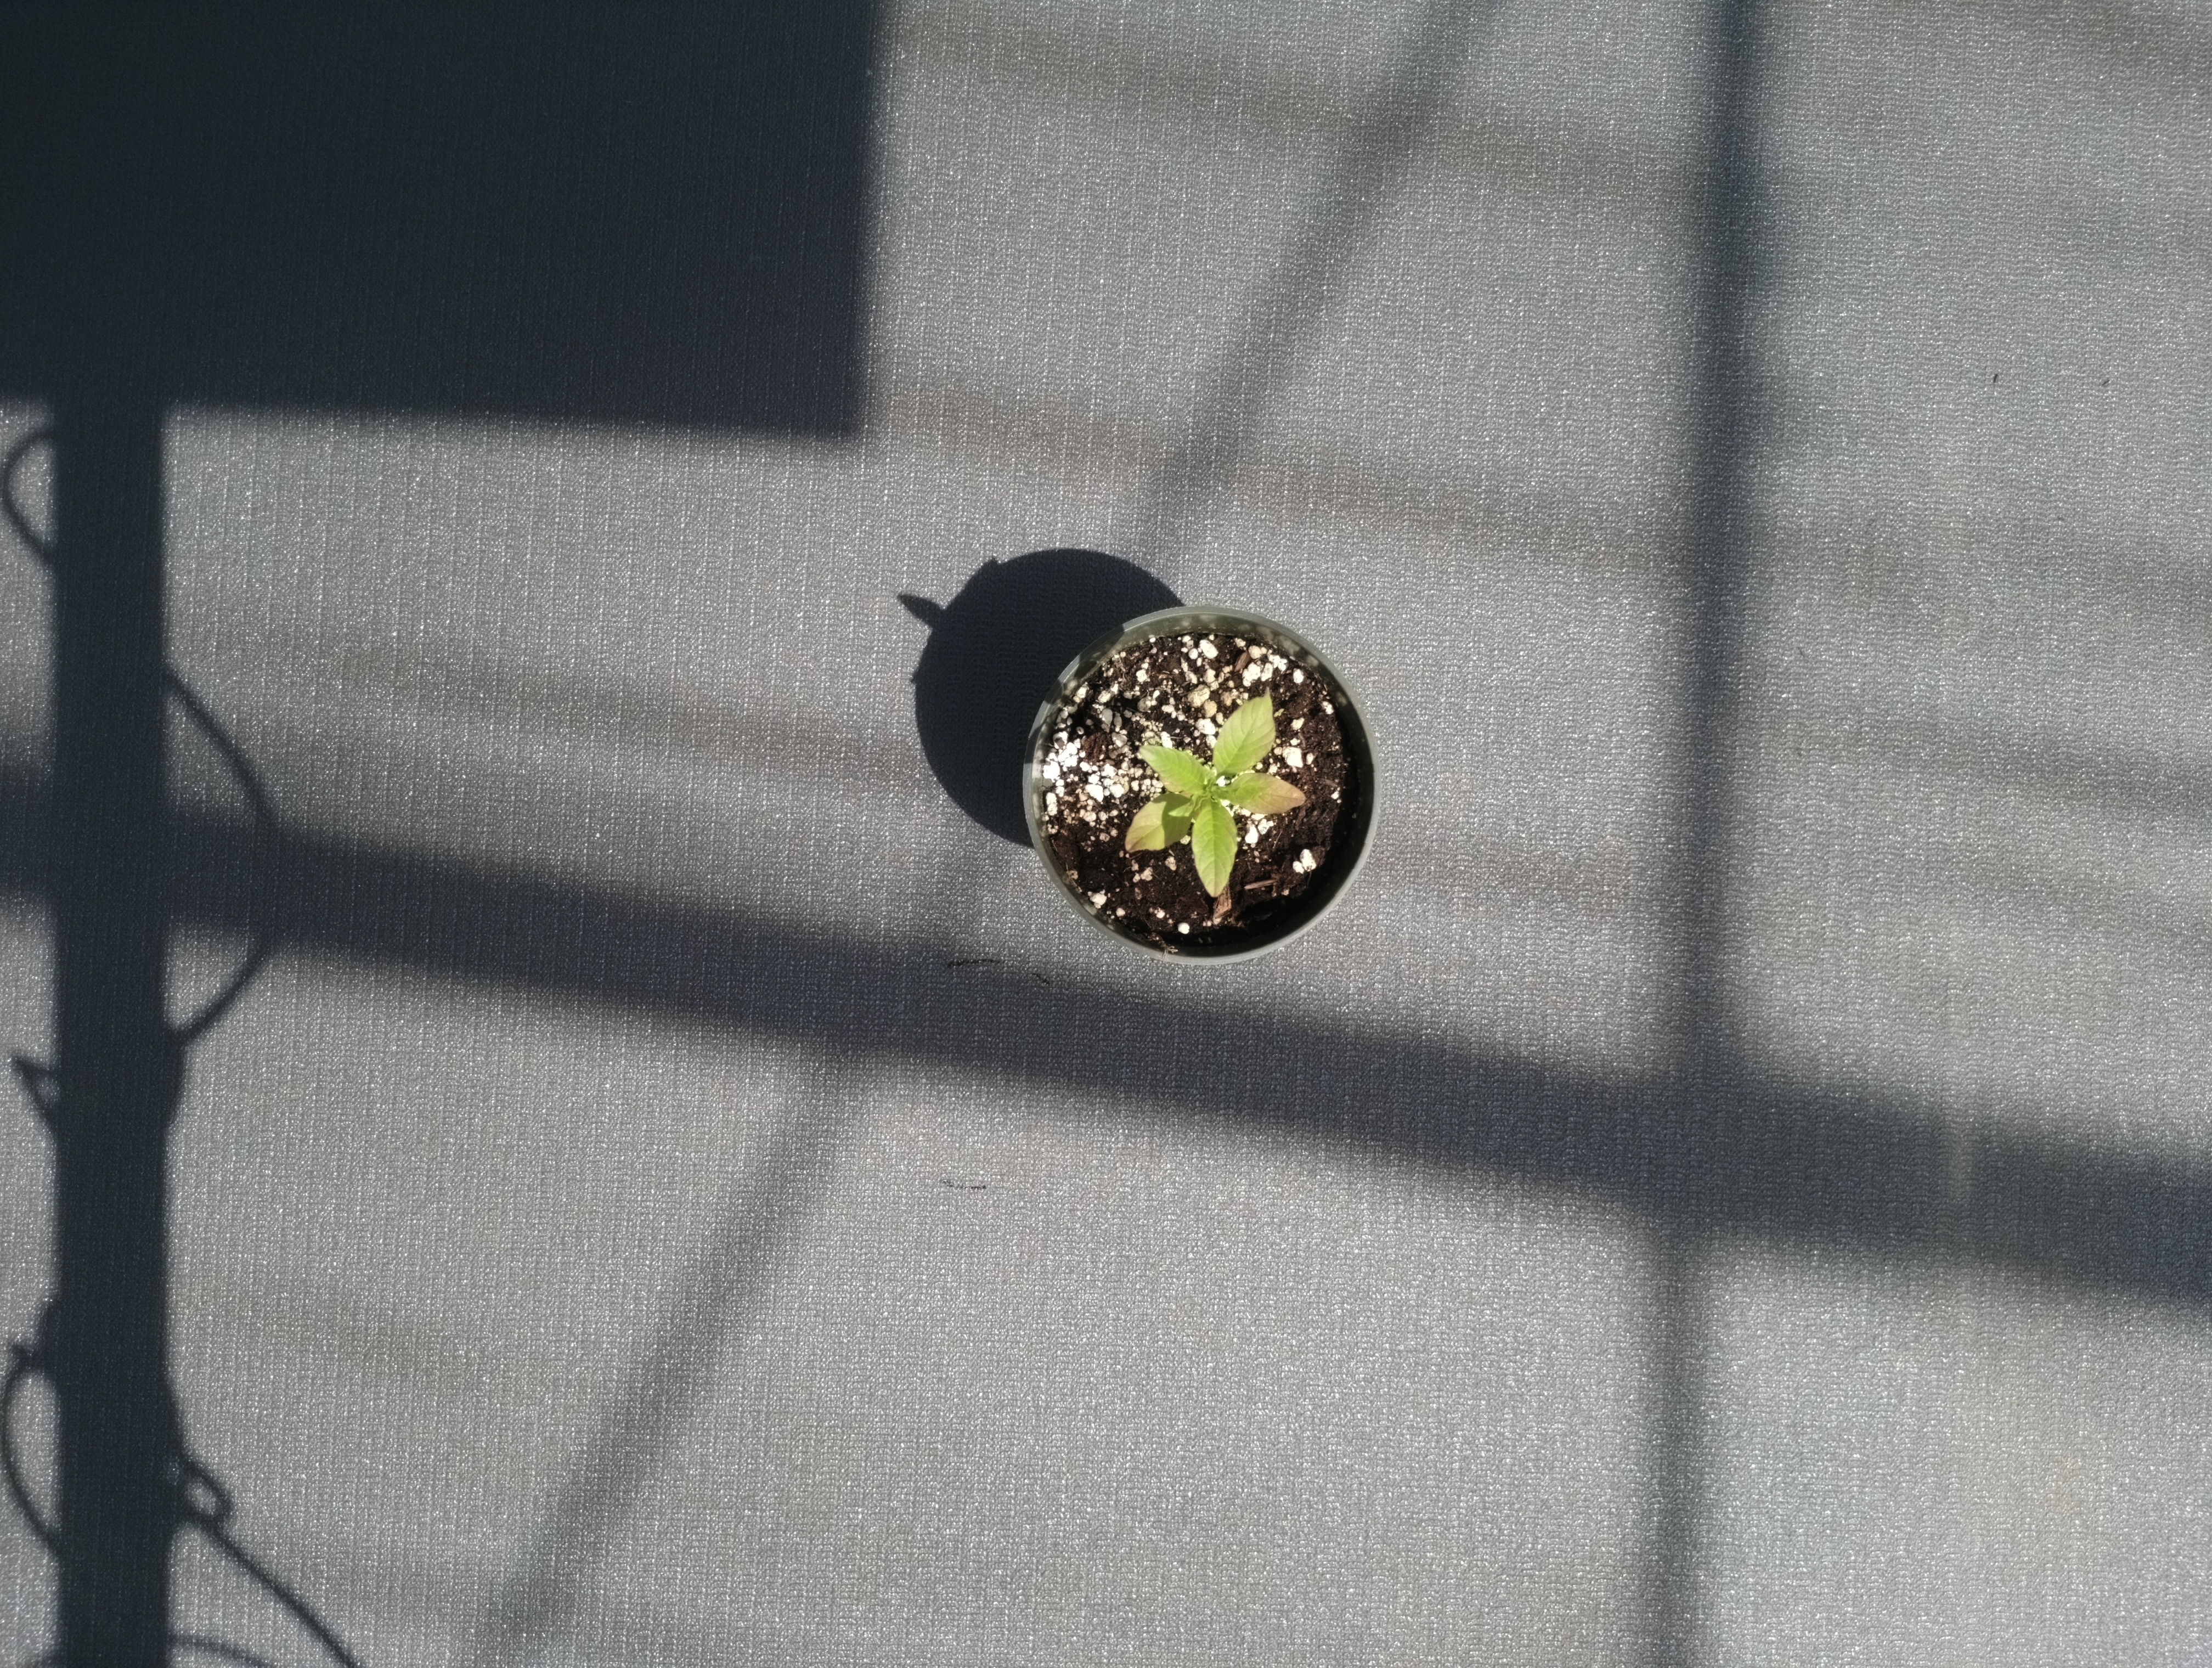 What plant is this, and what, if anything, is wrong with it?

waterhemp, chlorosis only
